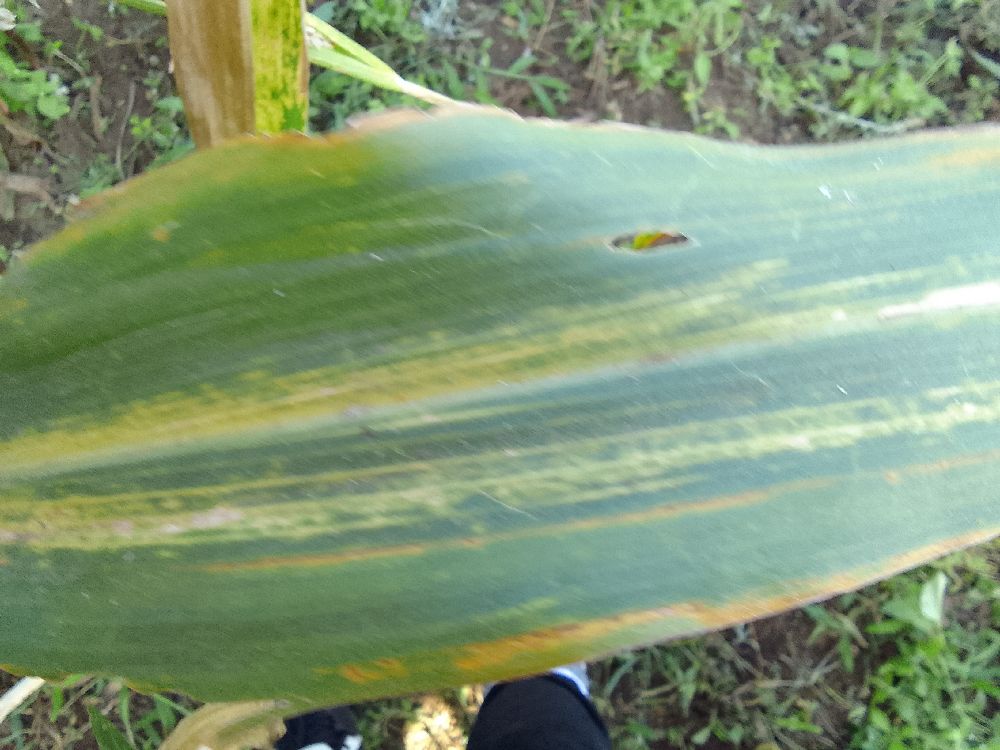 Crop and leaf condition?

maize, maize lethal necrosis
